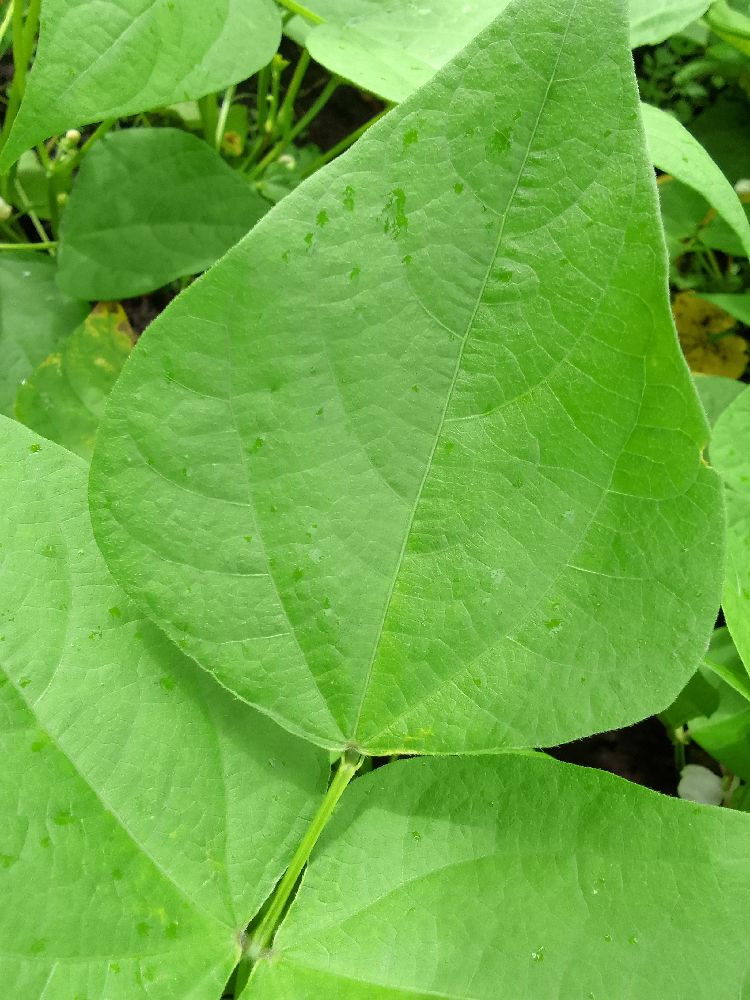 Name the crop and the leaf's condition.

common bean, healthy
